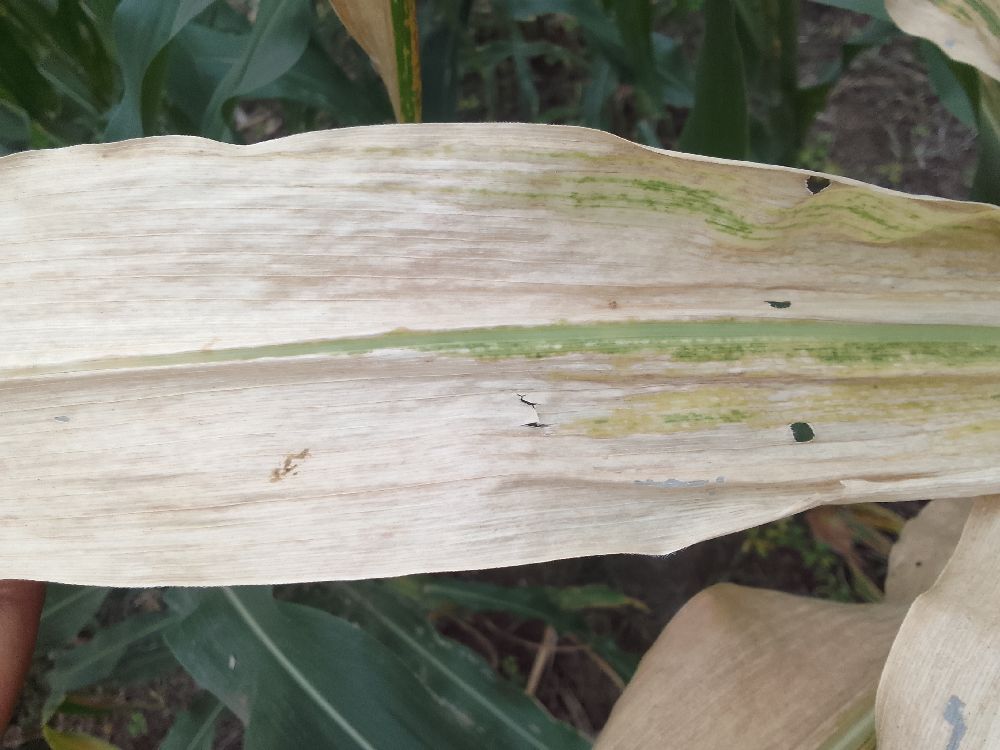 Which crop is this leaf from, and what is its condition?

maize, maize lethal necrosis
